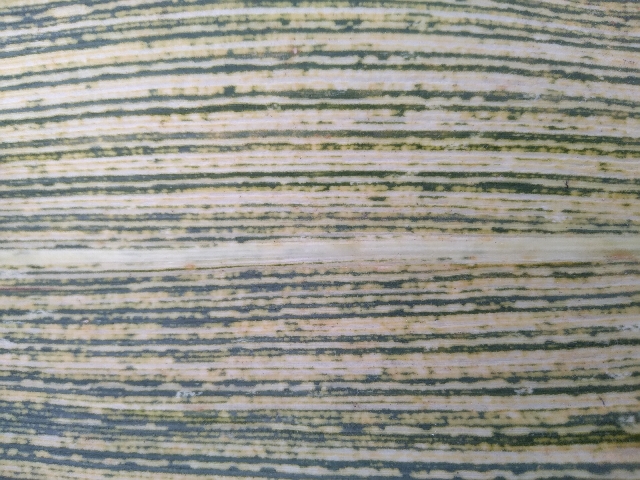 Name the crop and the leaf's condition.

maize, maize streak virus
